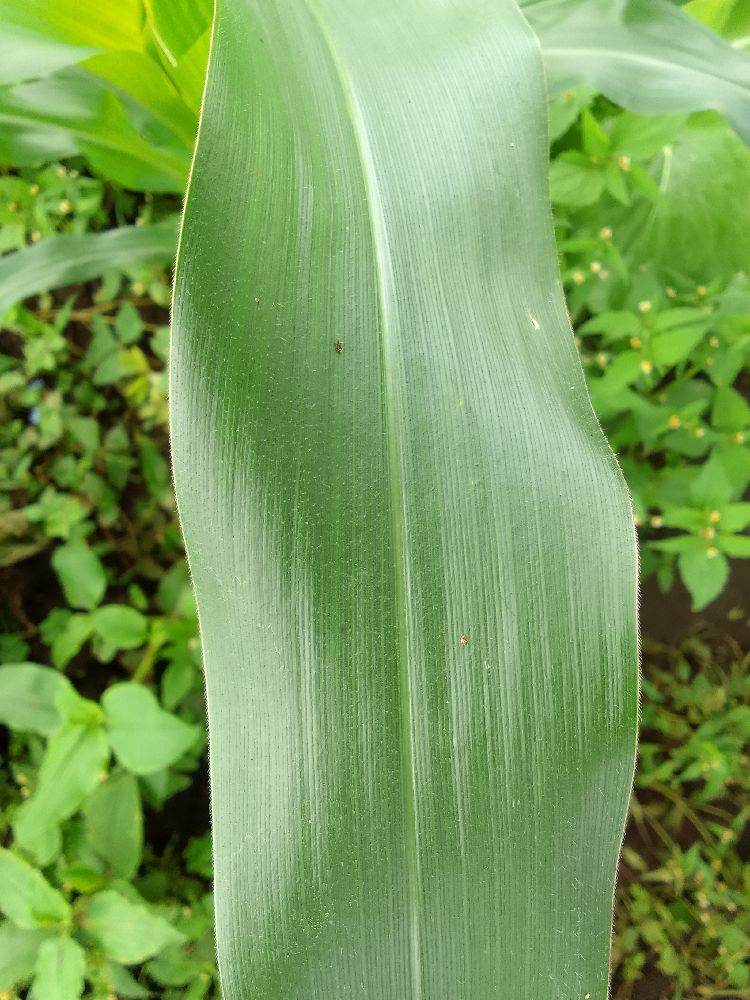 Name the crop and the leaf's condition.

maize, healthy
